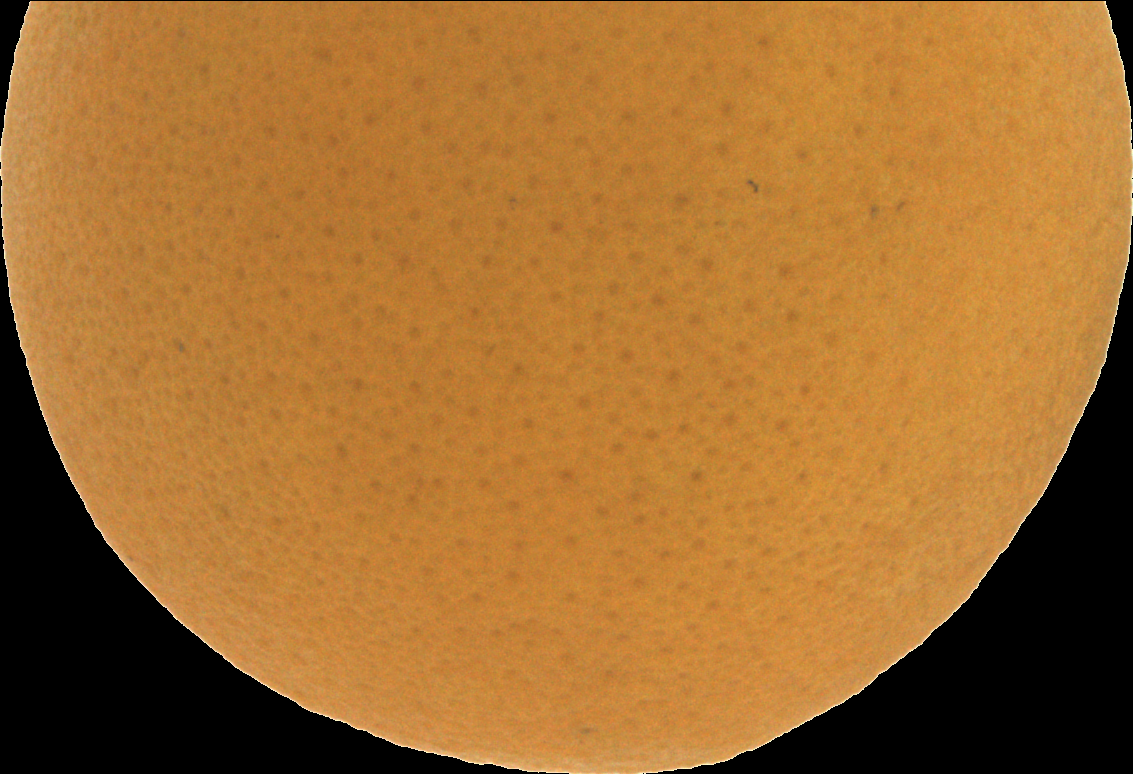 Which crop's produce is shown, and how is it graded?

orange, good
